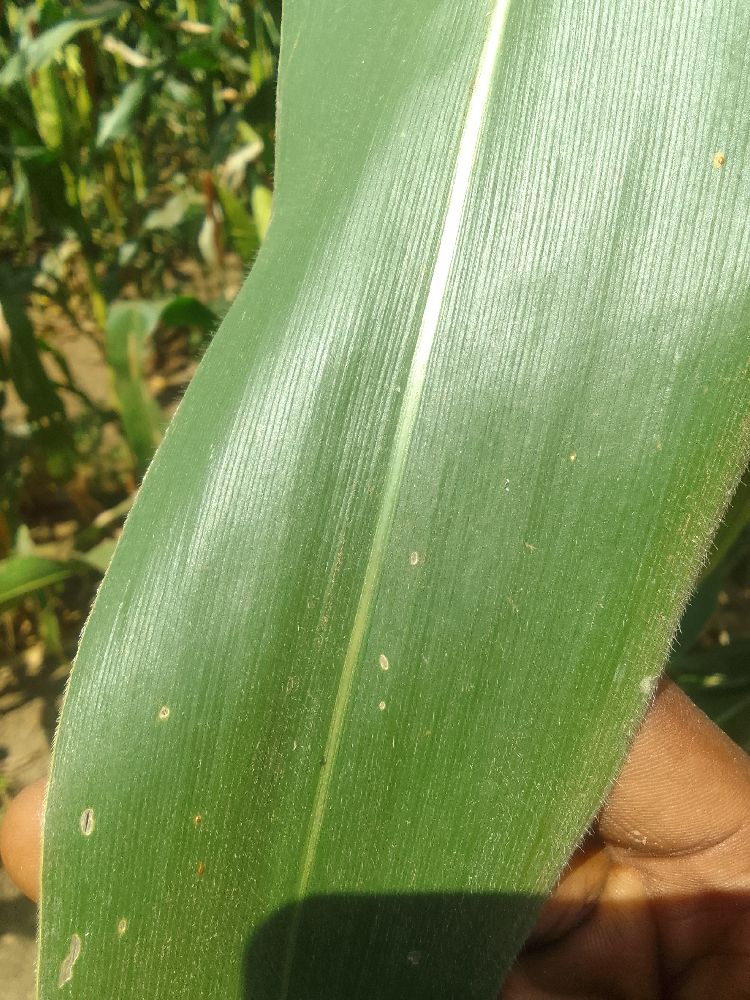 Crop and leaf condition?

maize, healthy
